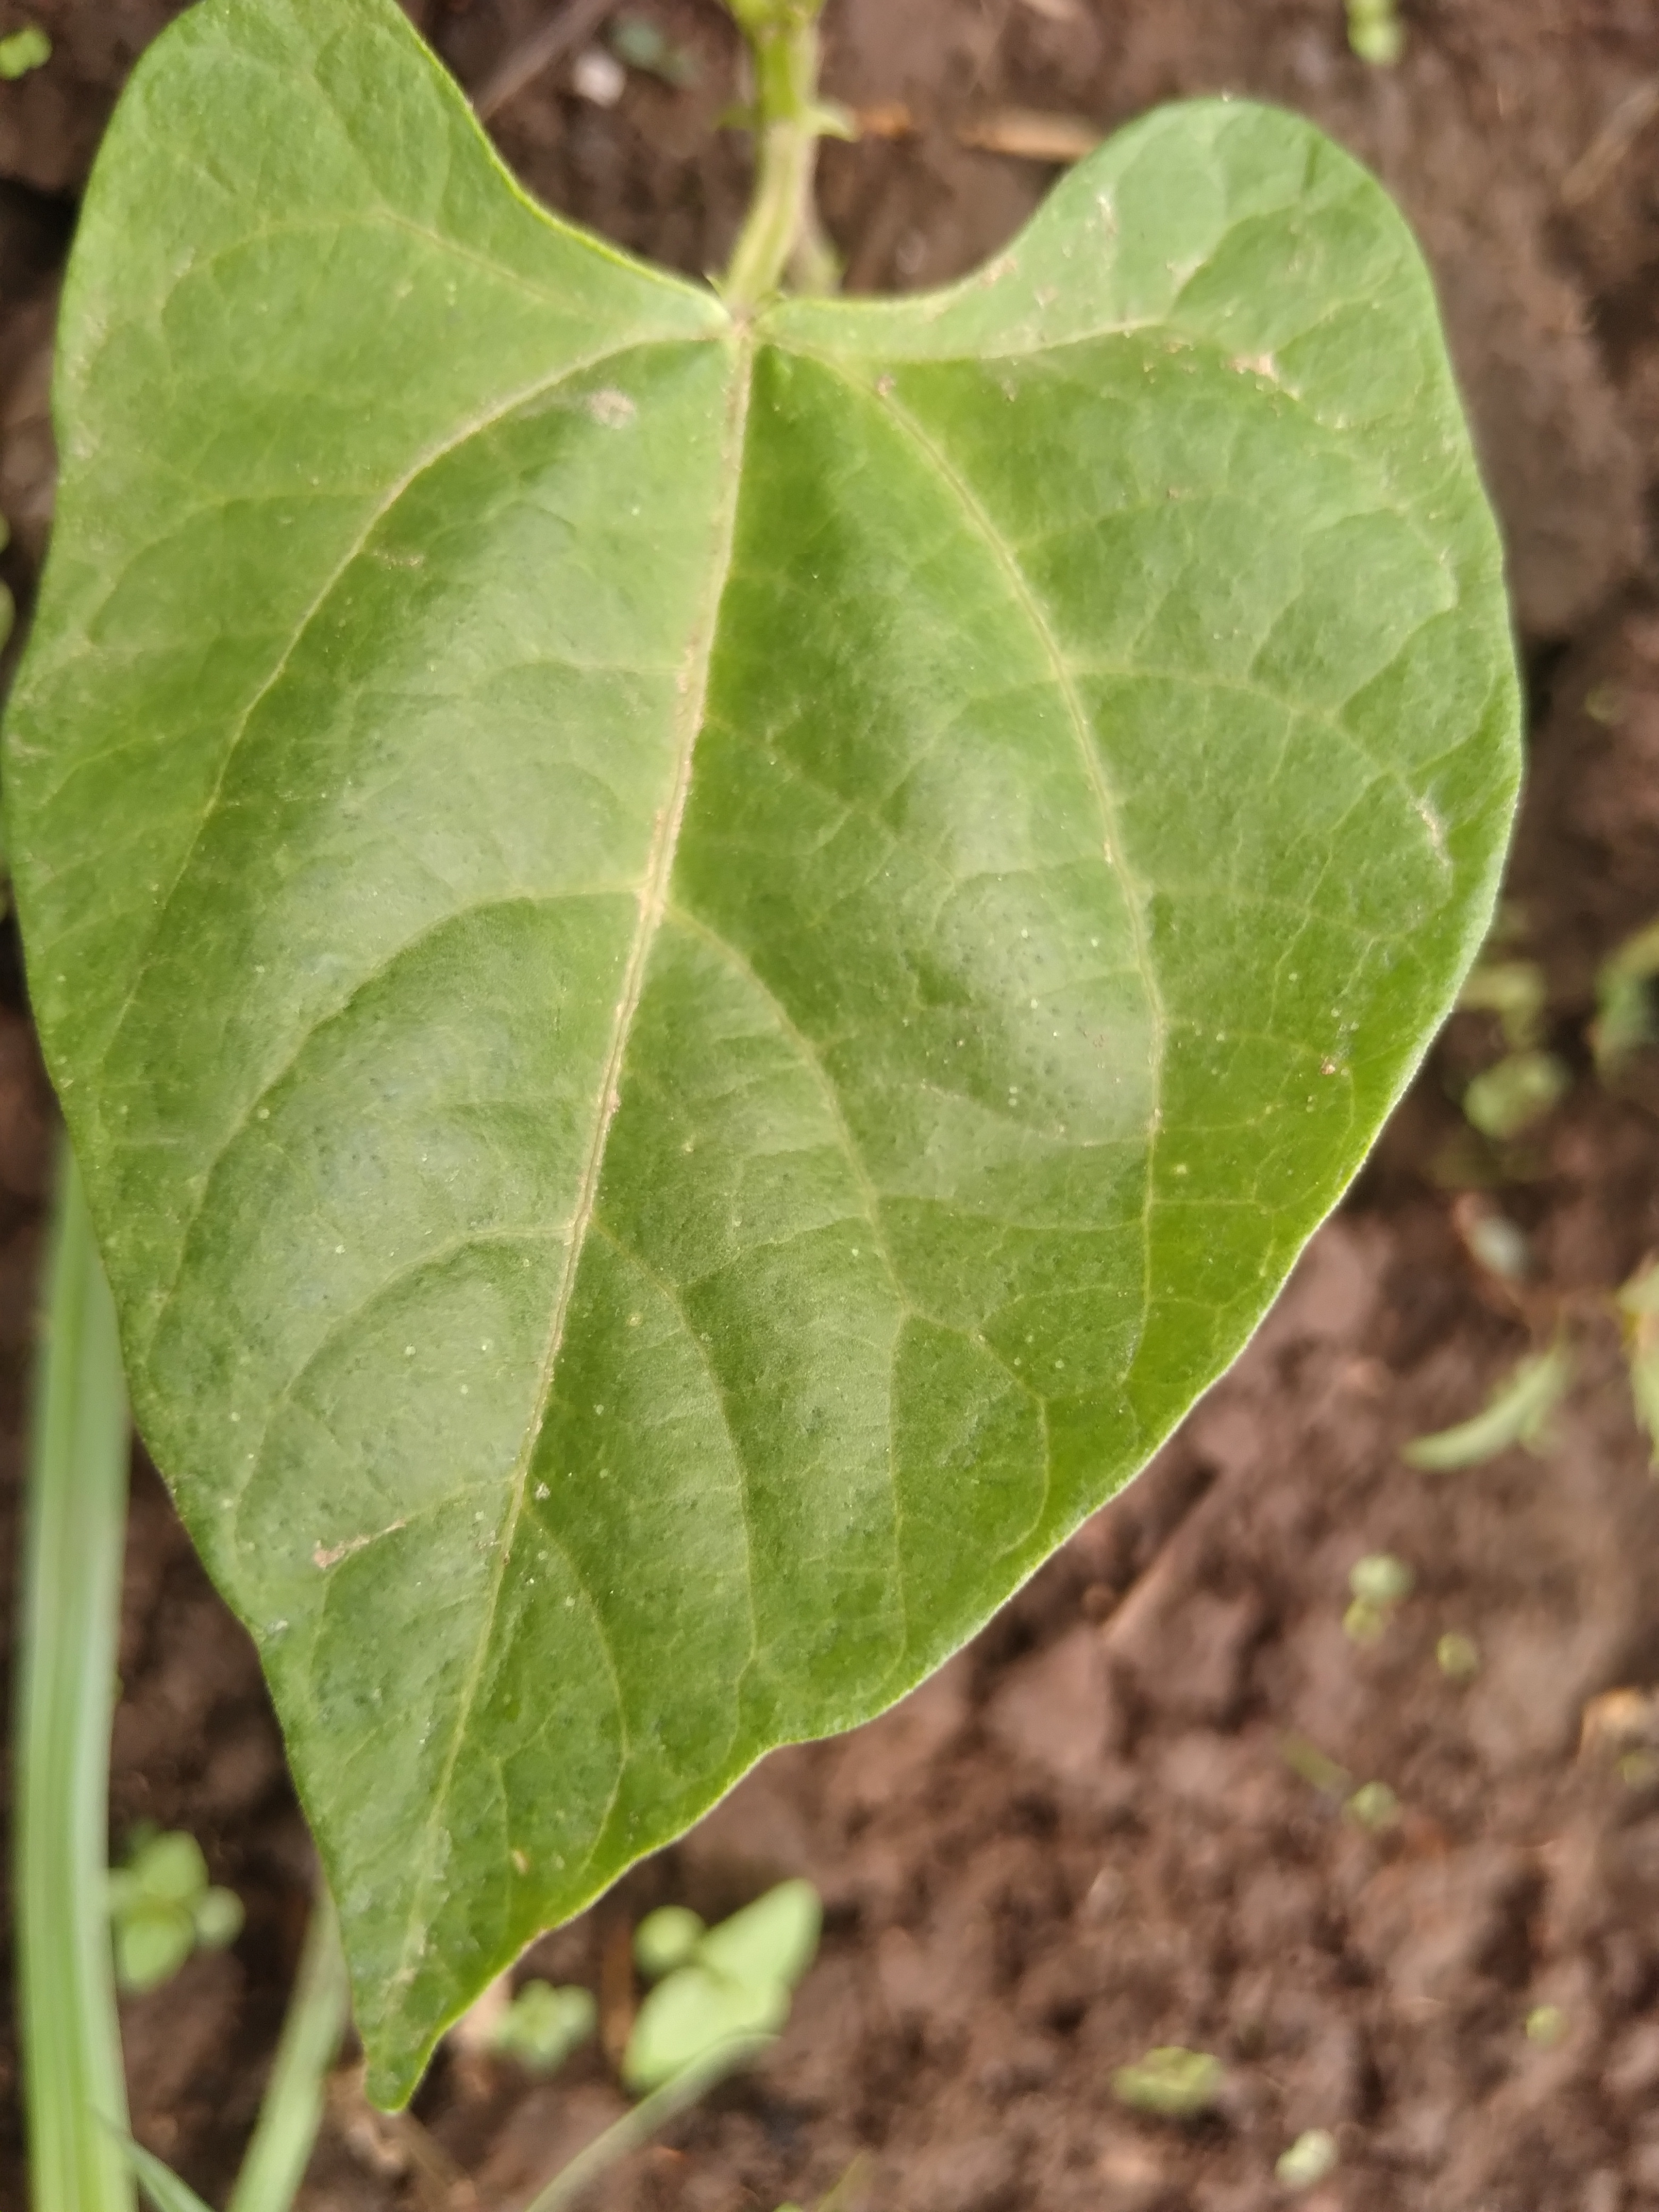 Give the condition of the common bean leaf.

healthy
